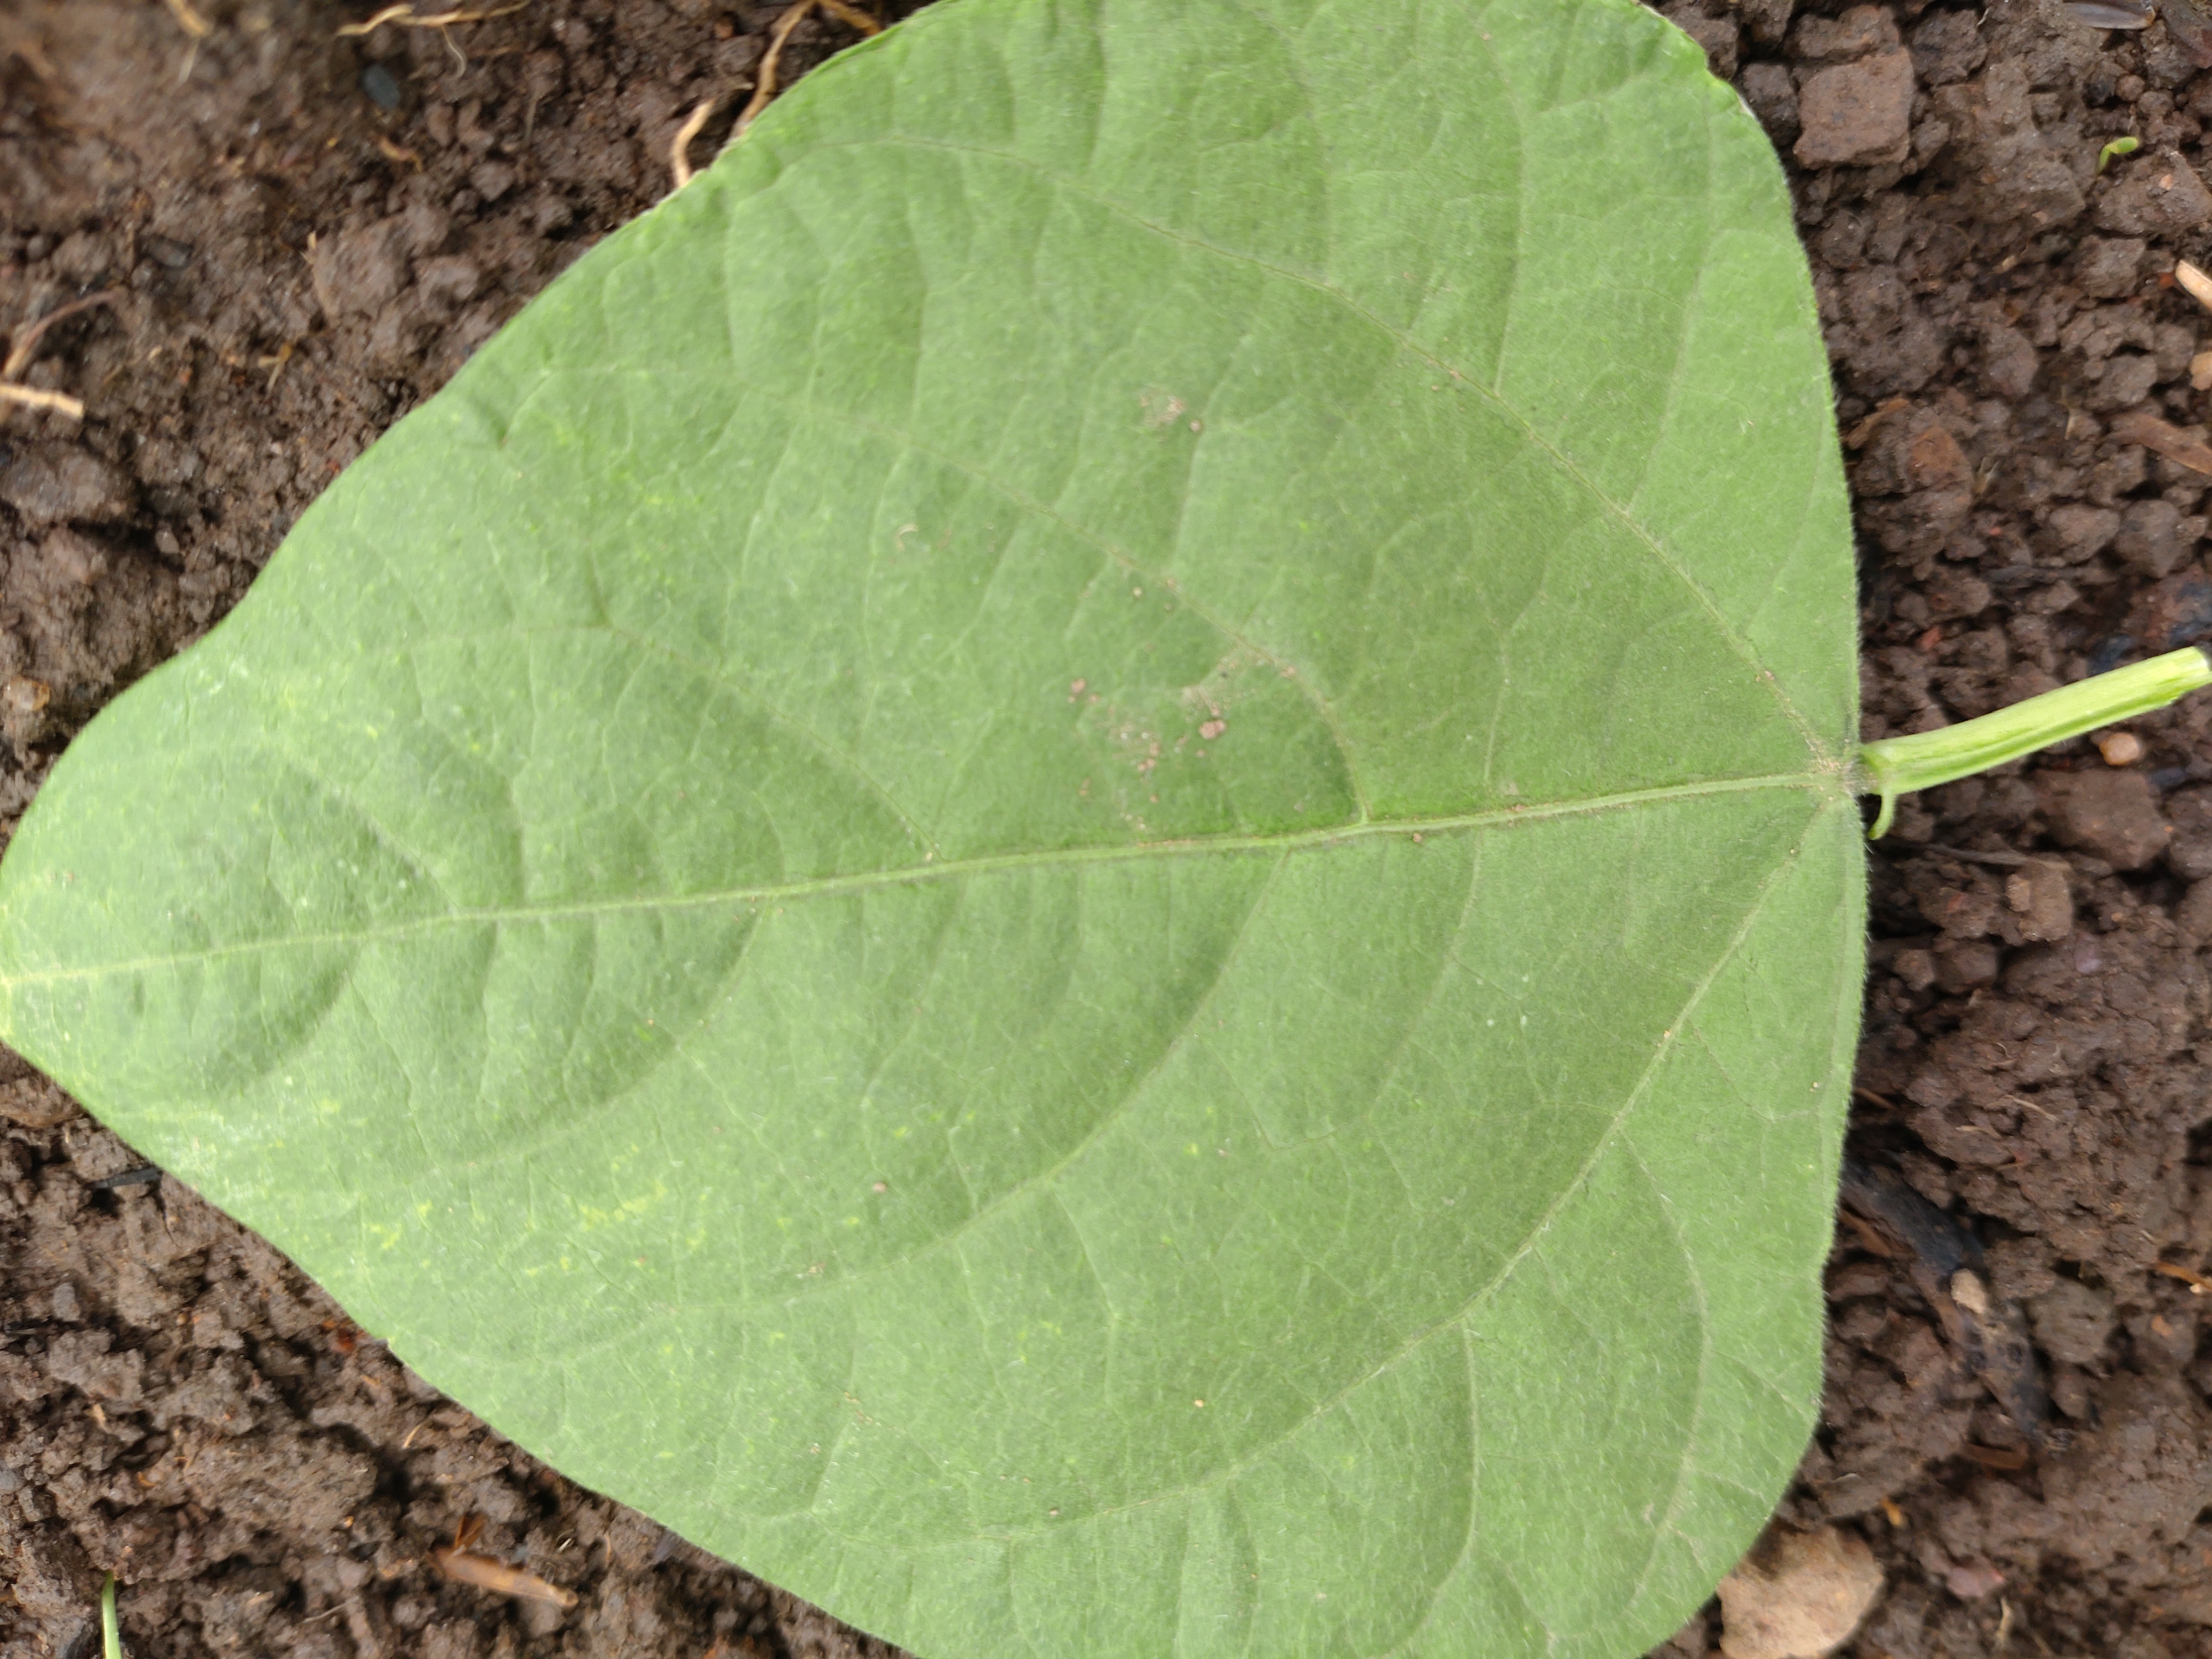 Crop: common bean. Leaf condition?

healthy
